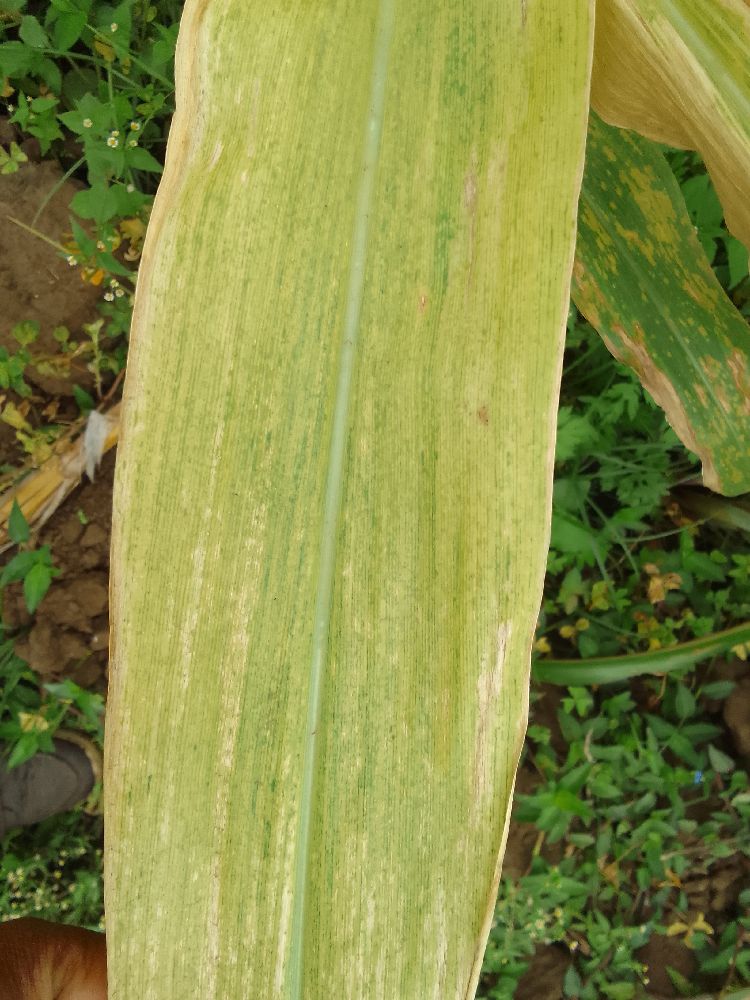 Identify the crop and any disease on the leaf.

maize, maize lethal necrosis
